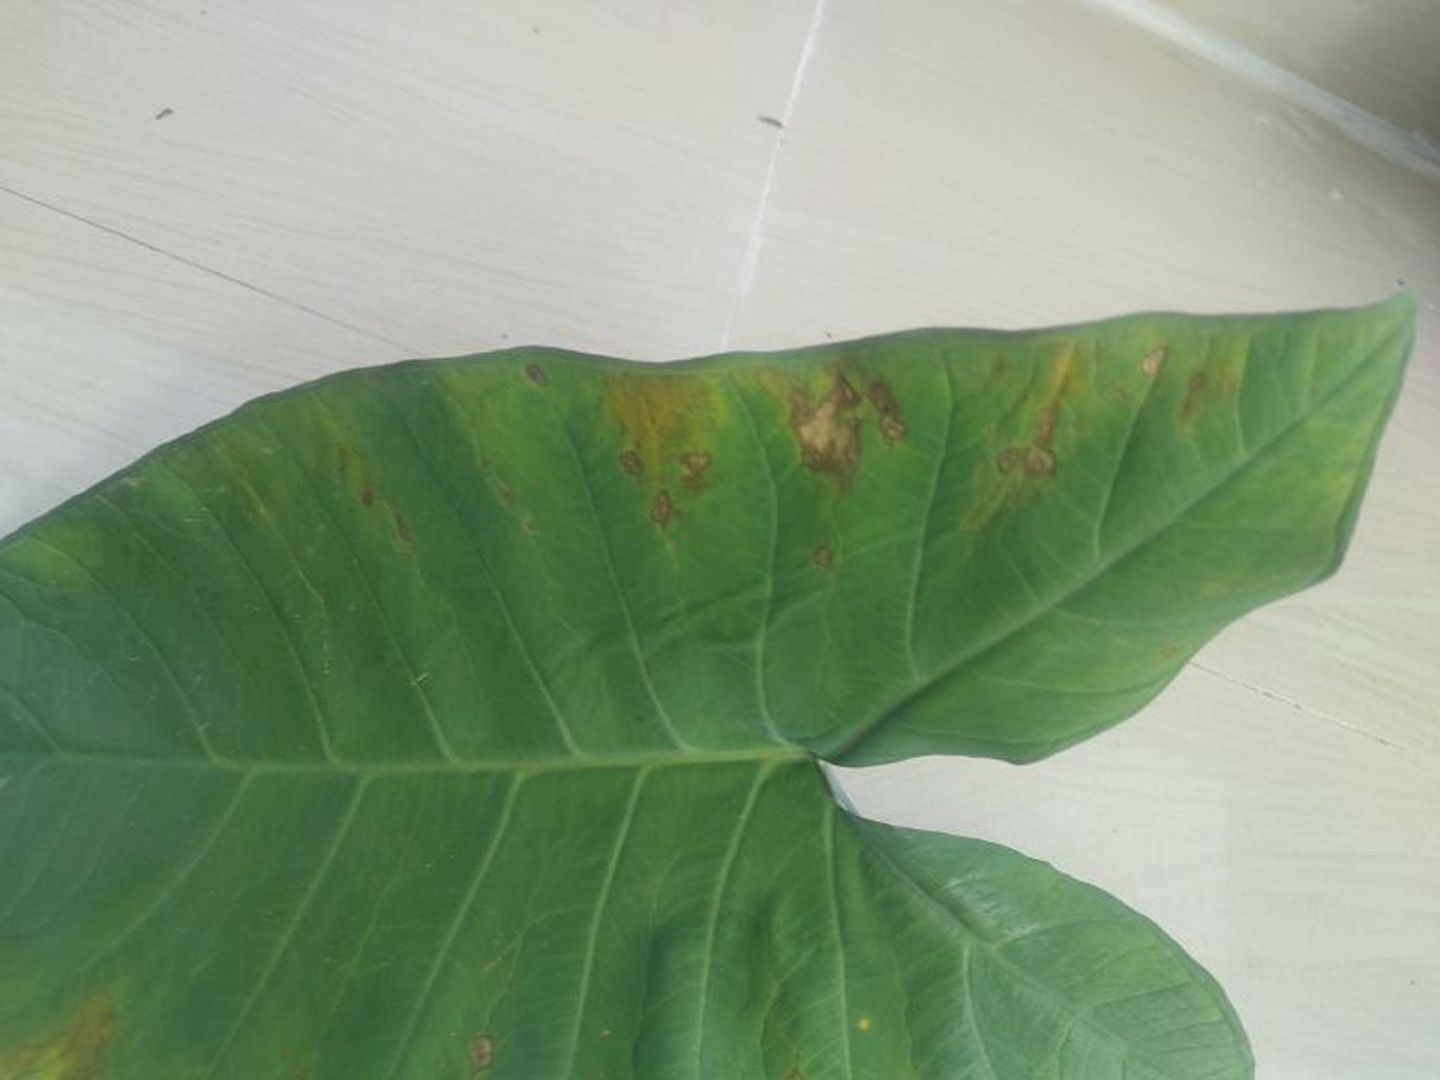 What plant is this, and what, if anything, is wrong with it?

taro, leaf blight
